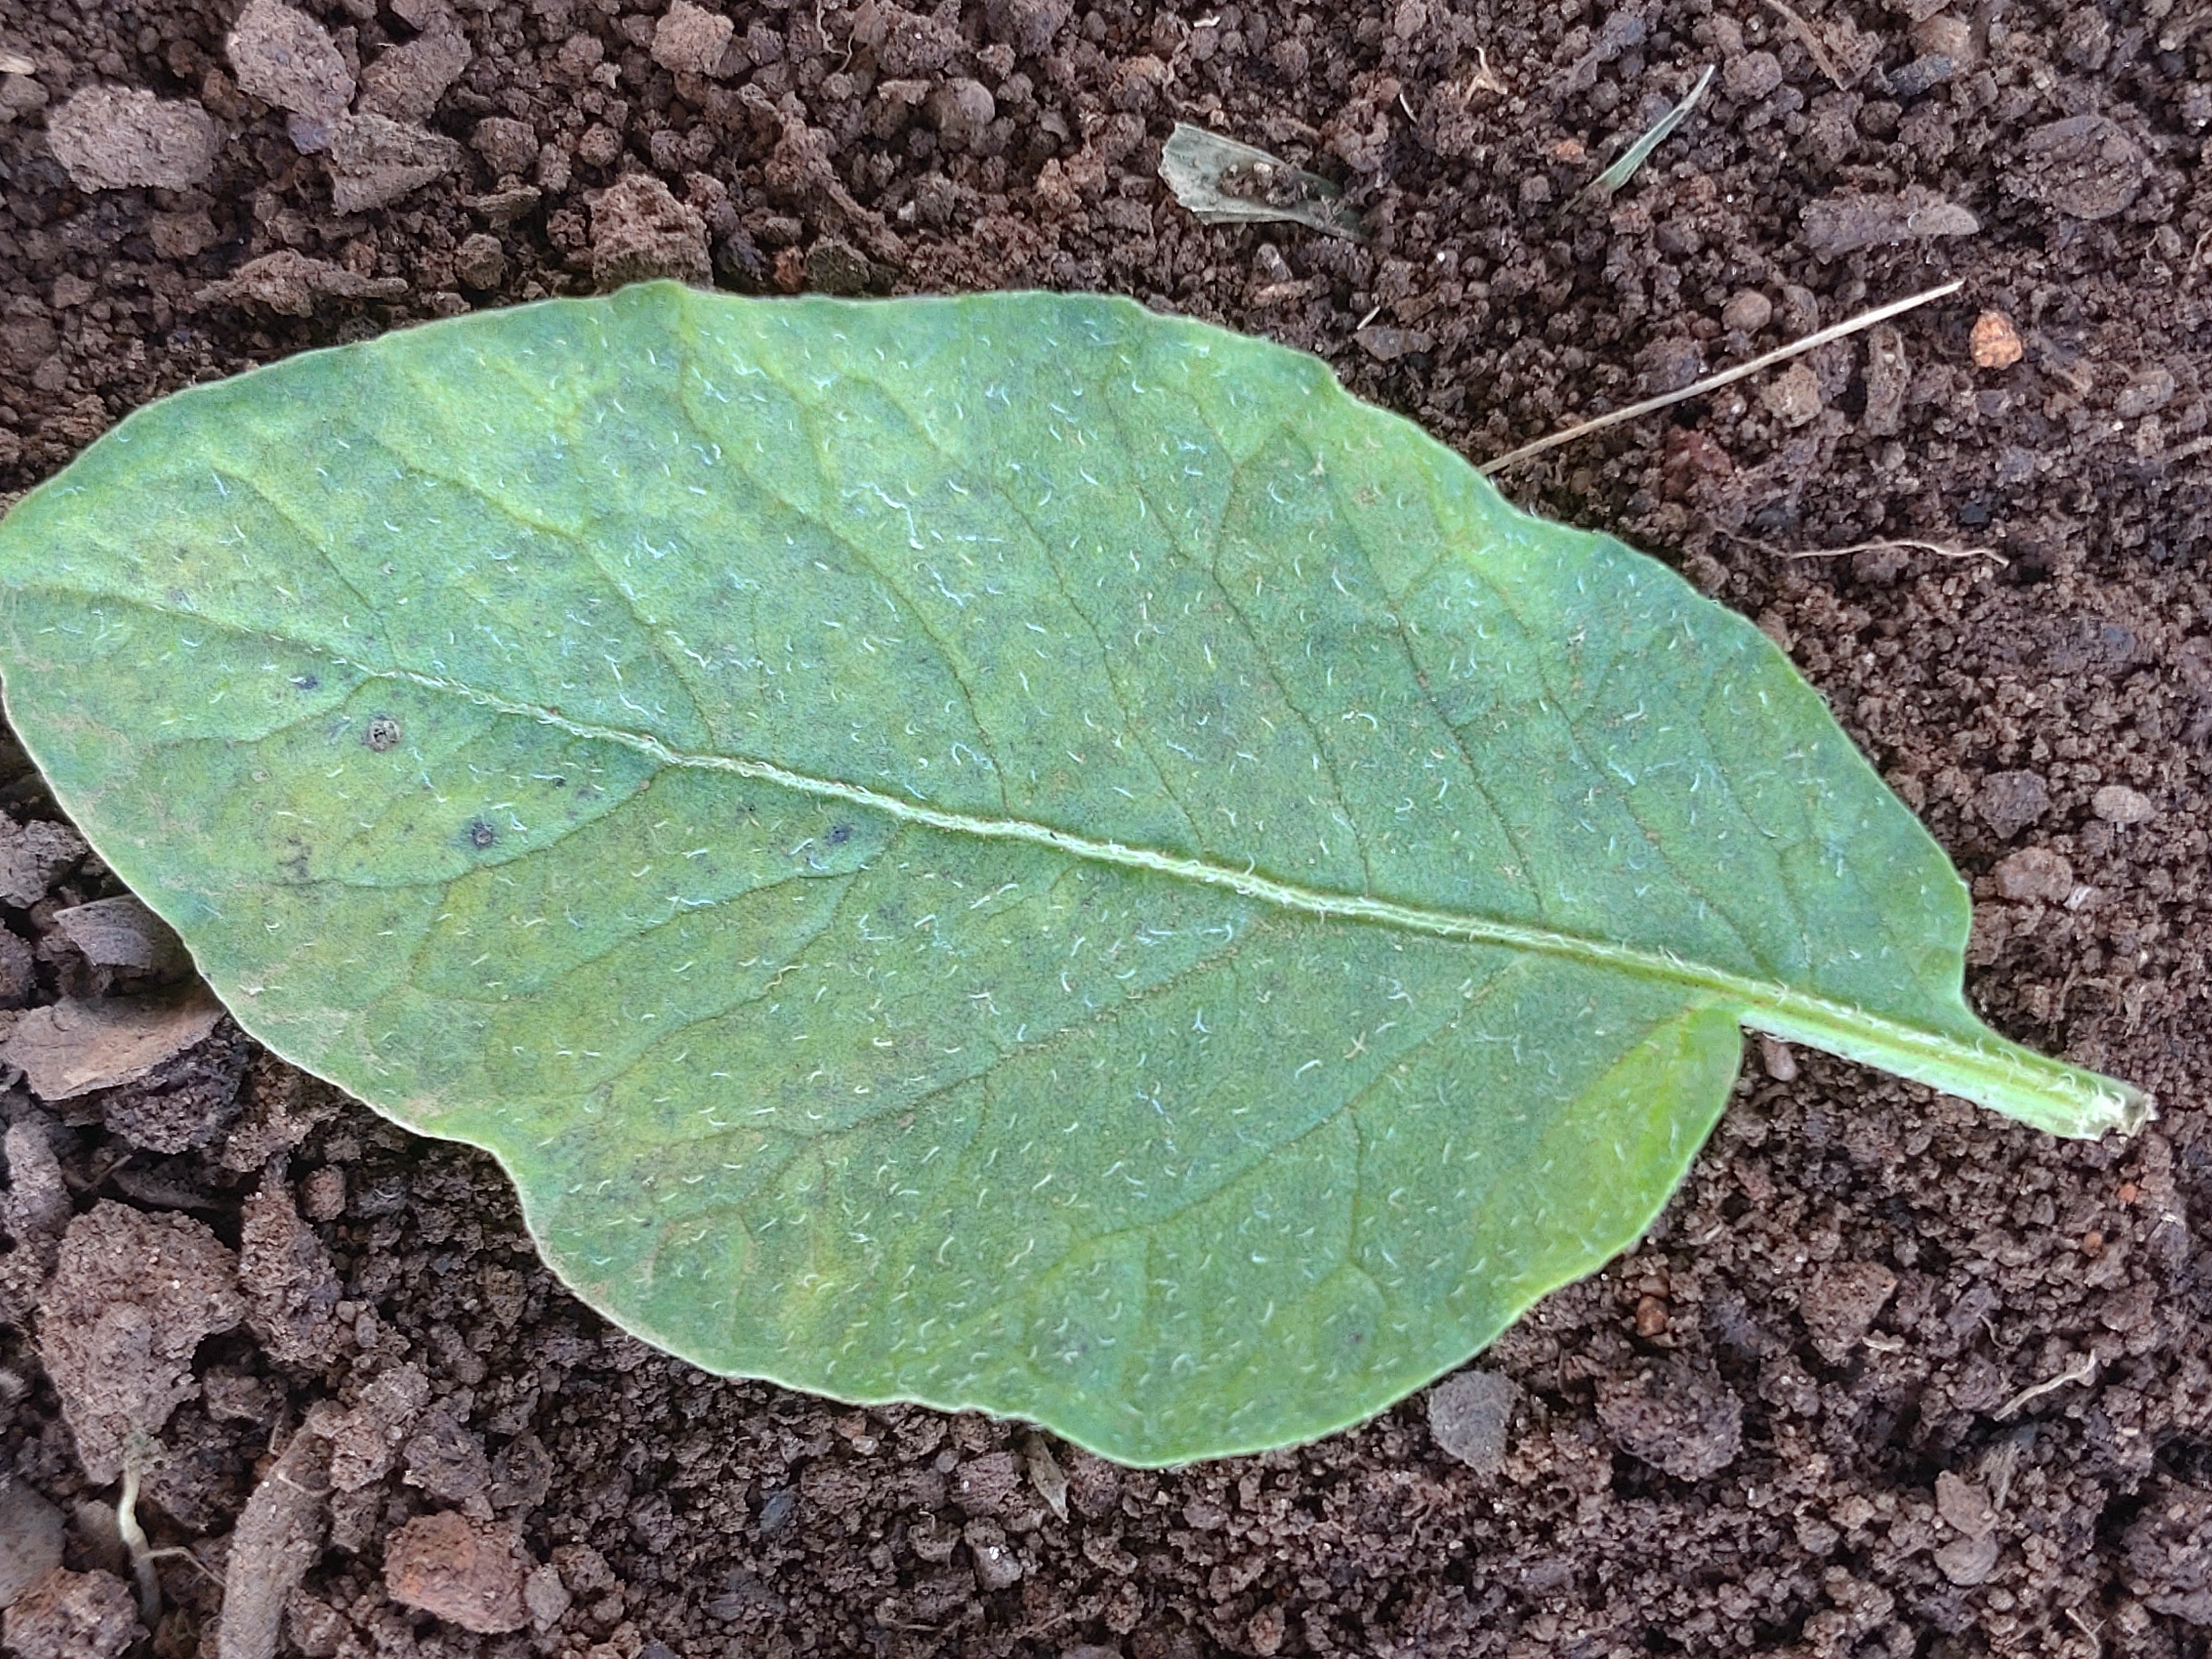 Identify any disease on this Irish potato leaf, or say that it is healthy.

late blight
